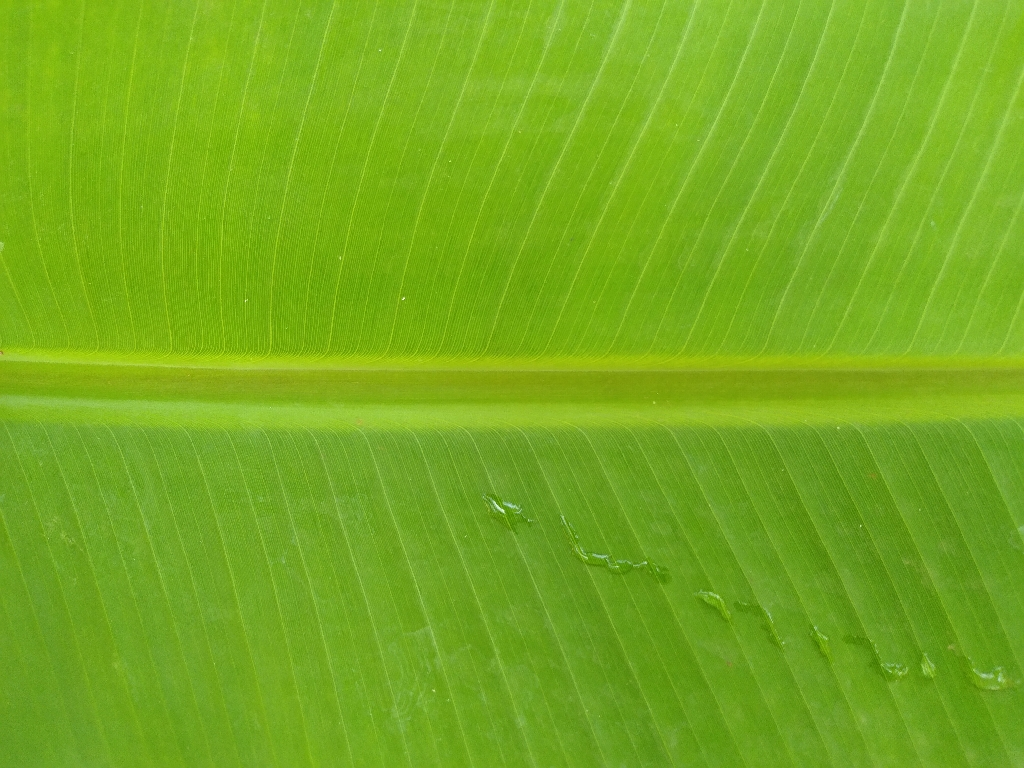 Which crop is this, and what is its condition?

banana, healthy
